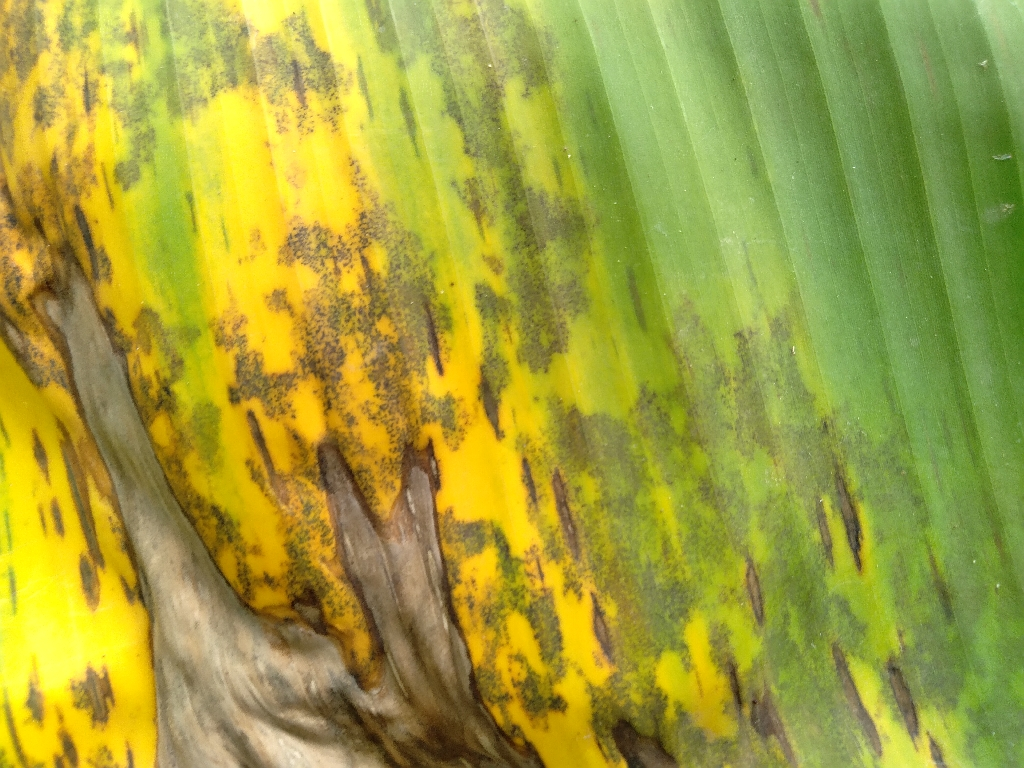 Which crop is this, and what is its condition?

banana, black sigatoka
